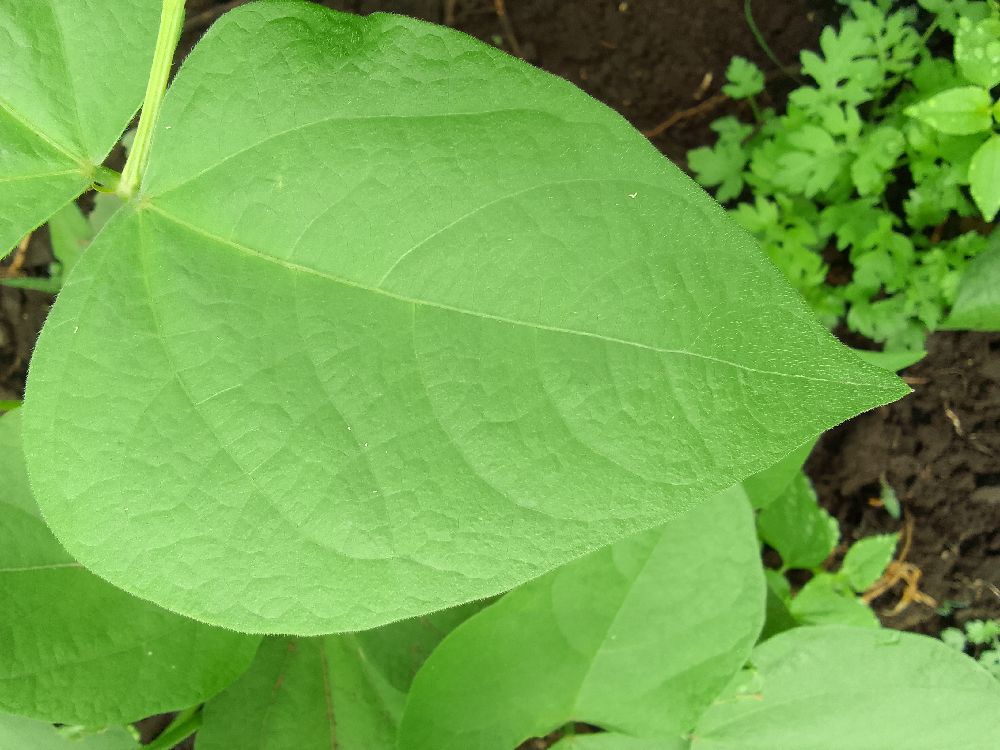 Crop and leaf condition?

common bean, healthy
